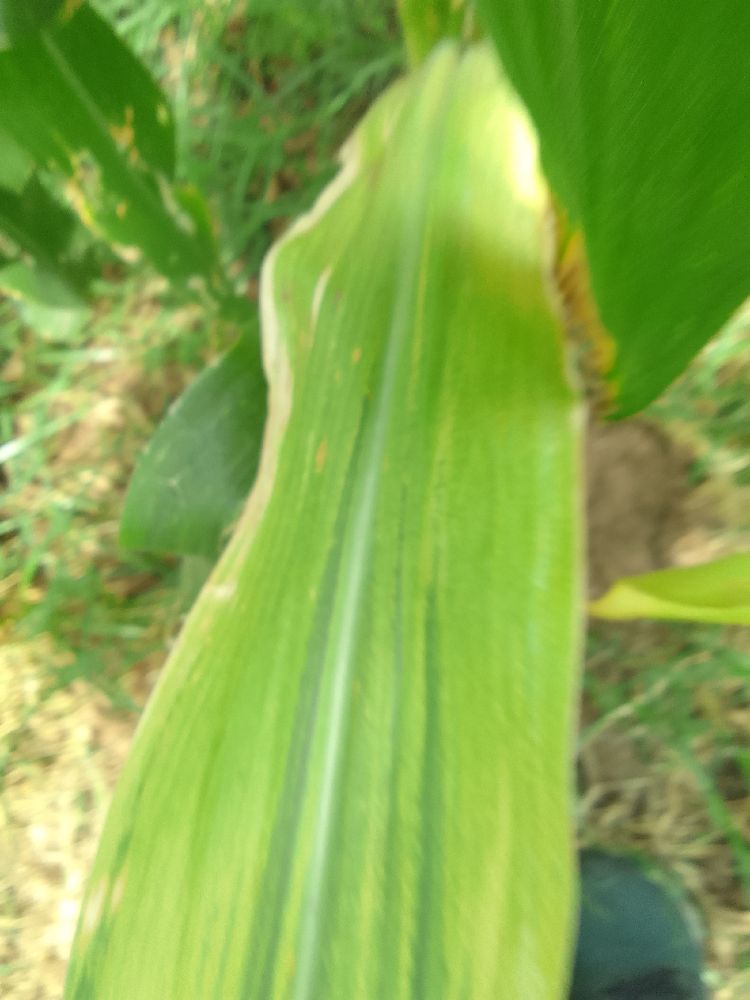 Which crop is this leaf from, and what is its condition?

maize, maize lethal necrosis
